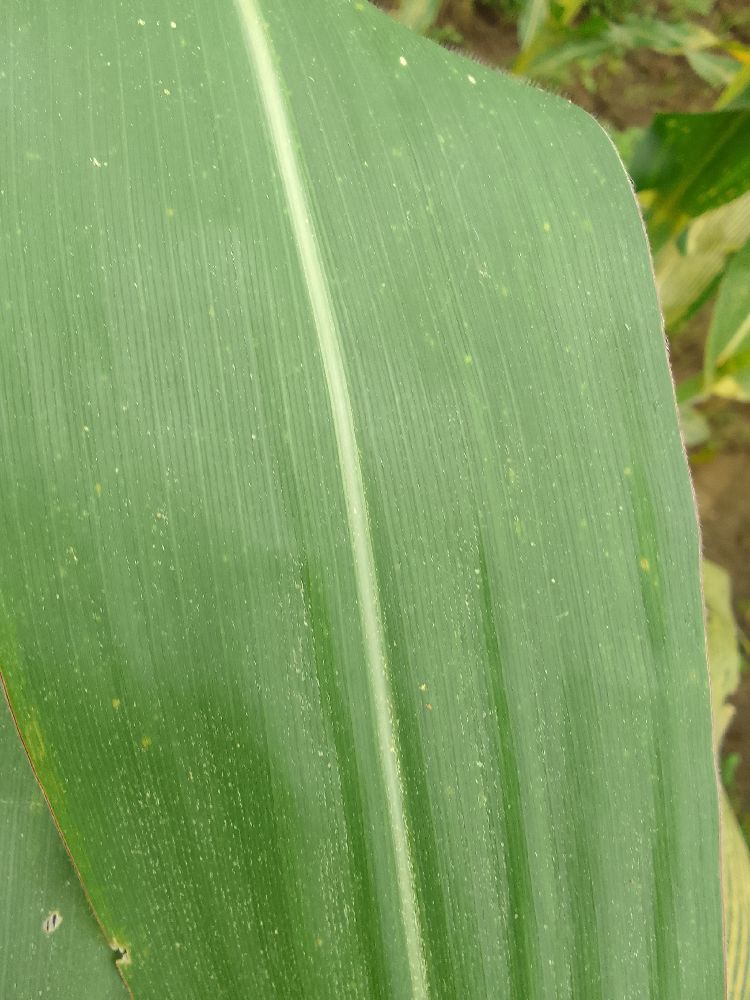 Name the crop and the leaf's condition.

maize, healthy
